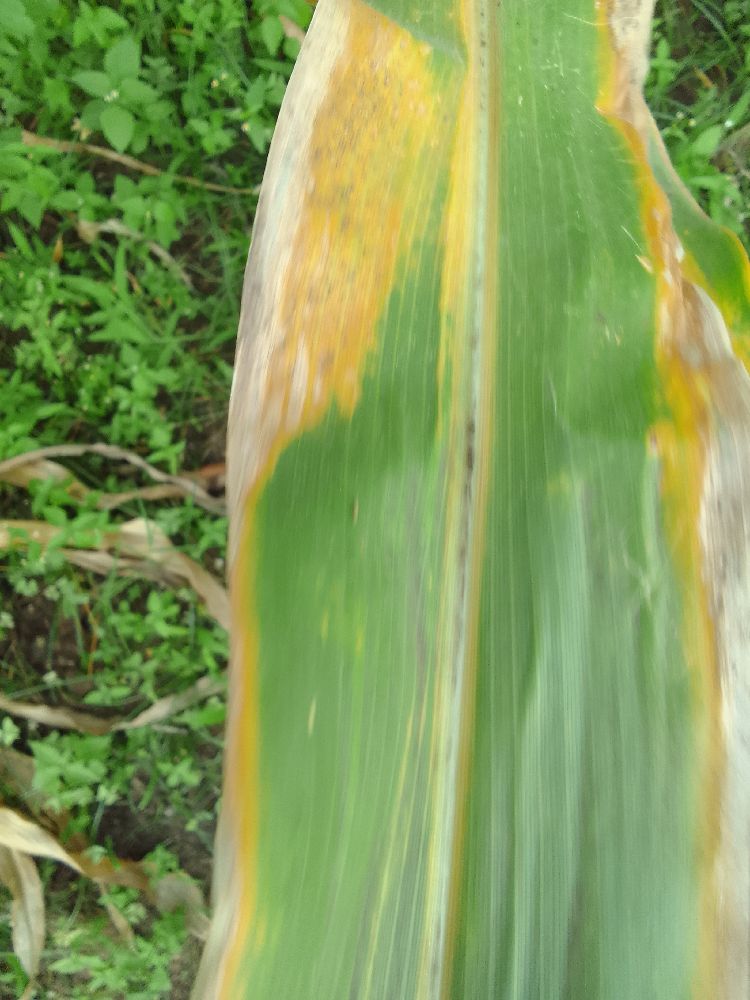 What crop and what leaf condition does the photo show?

maize, maize lethal necrosis
